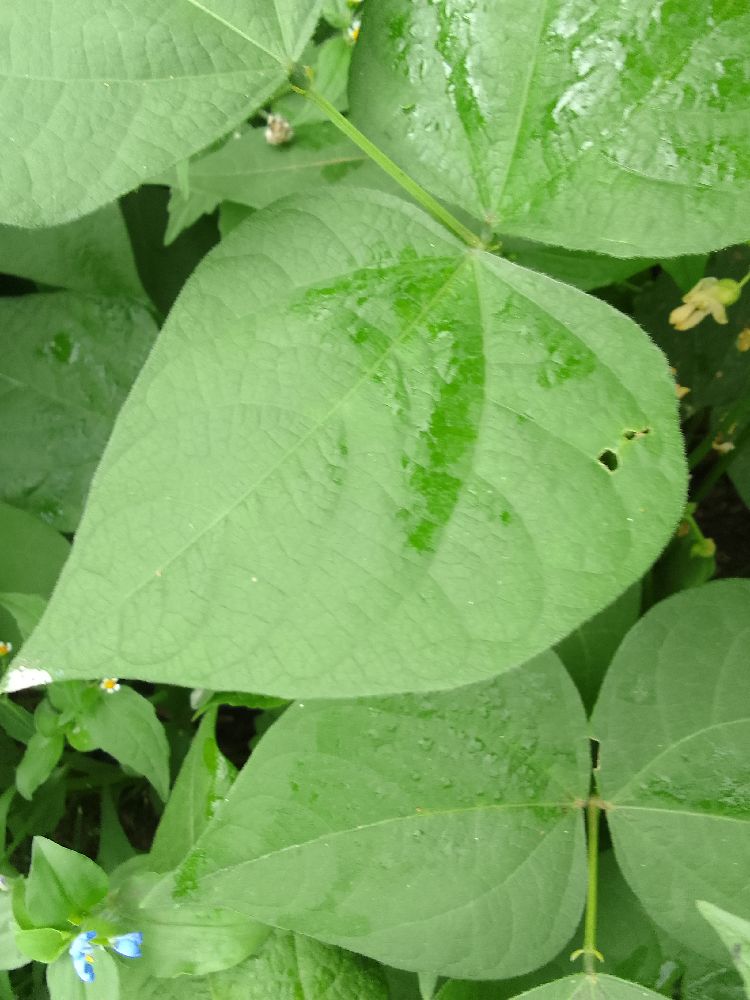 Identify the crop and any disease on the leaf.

common bean, healthy
